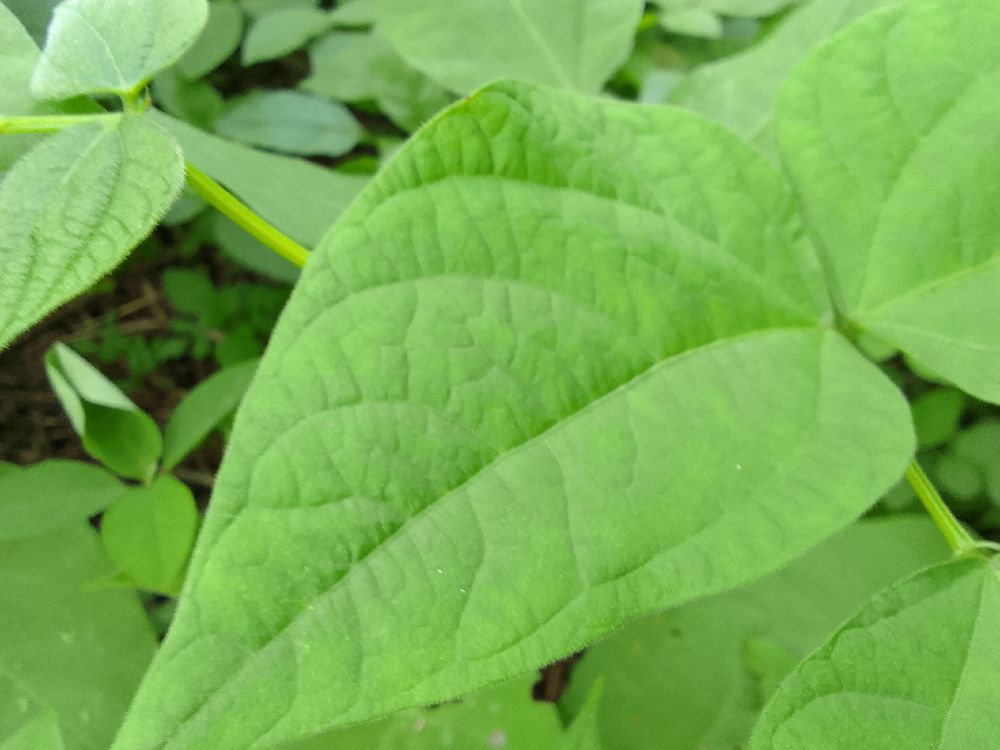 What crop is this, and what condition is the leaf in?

common bean, healthy
